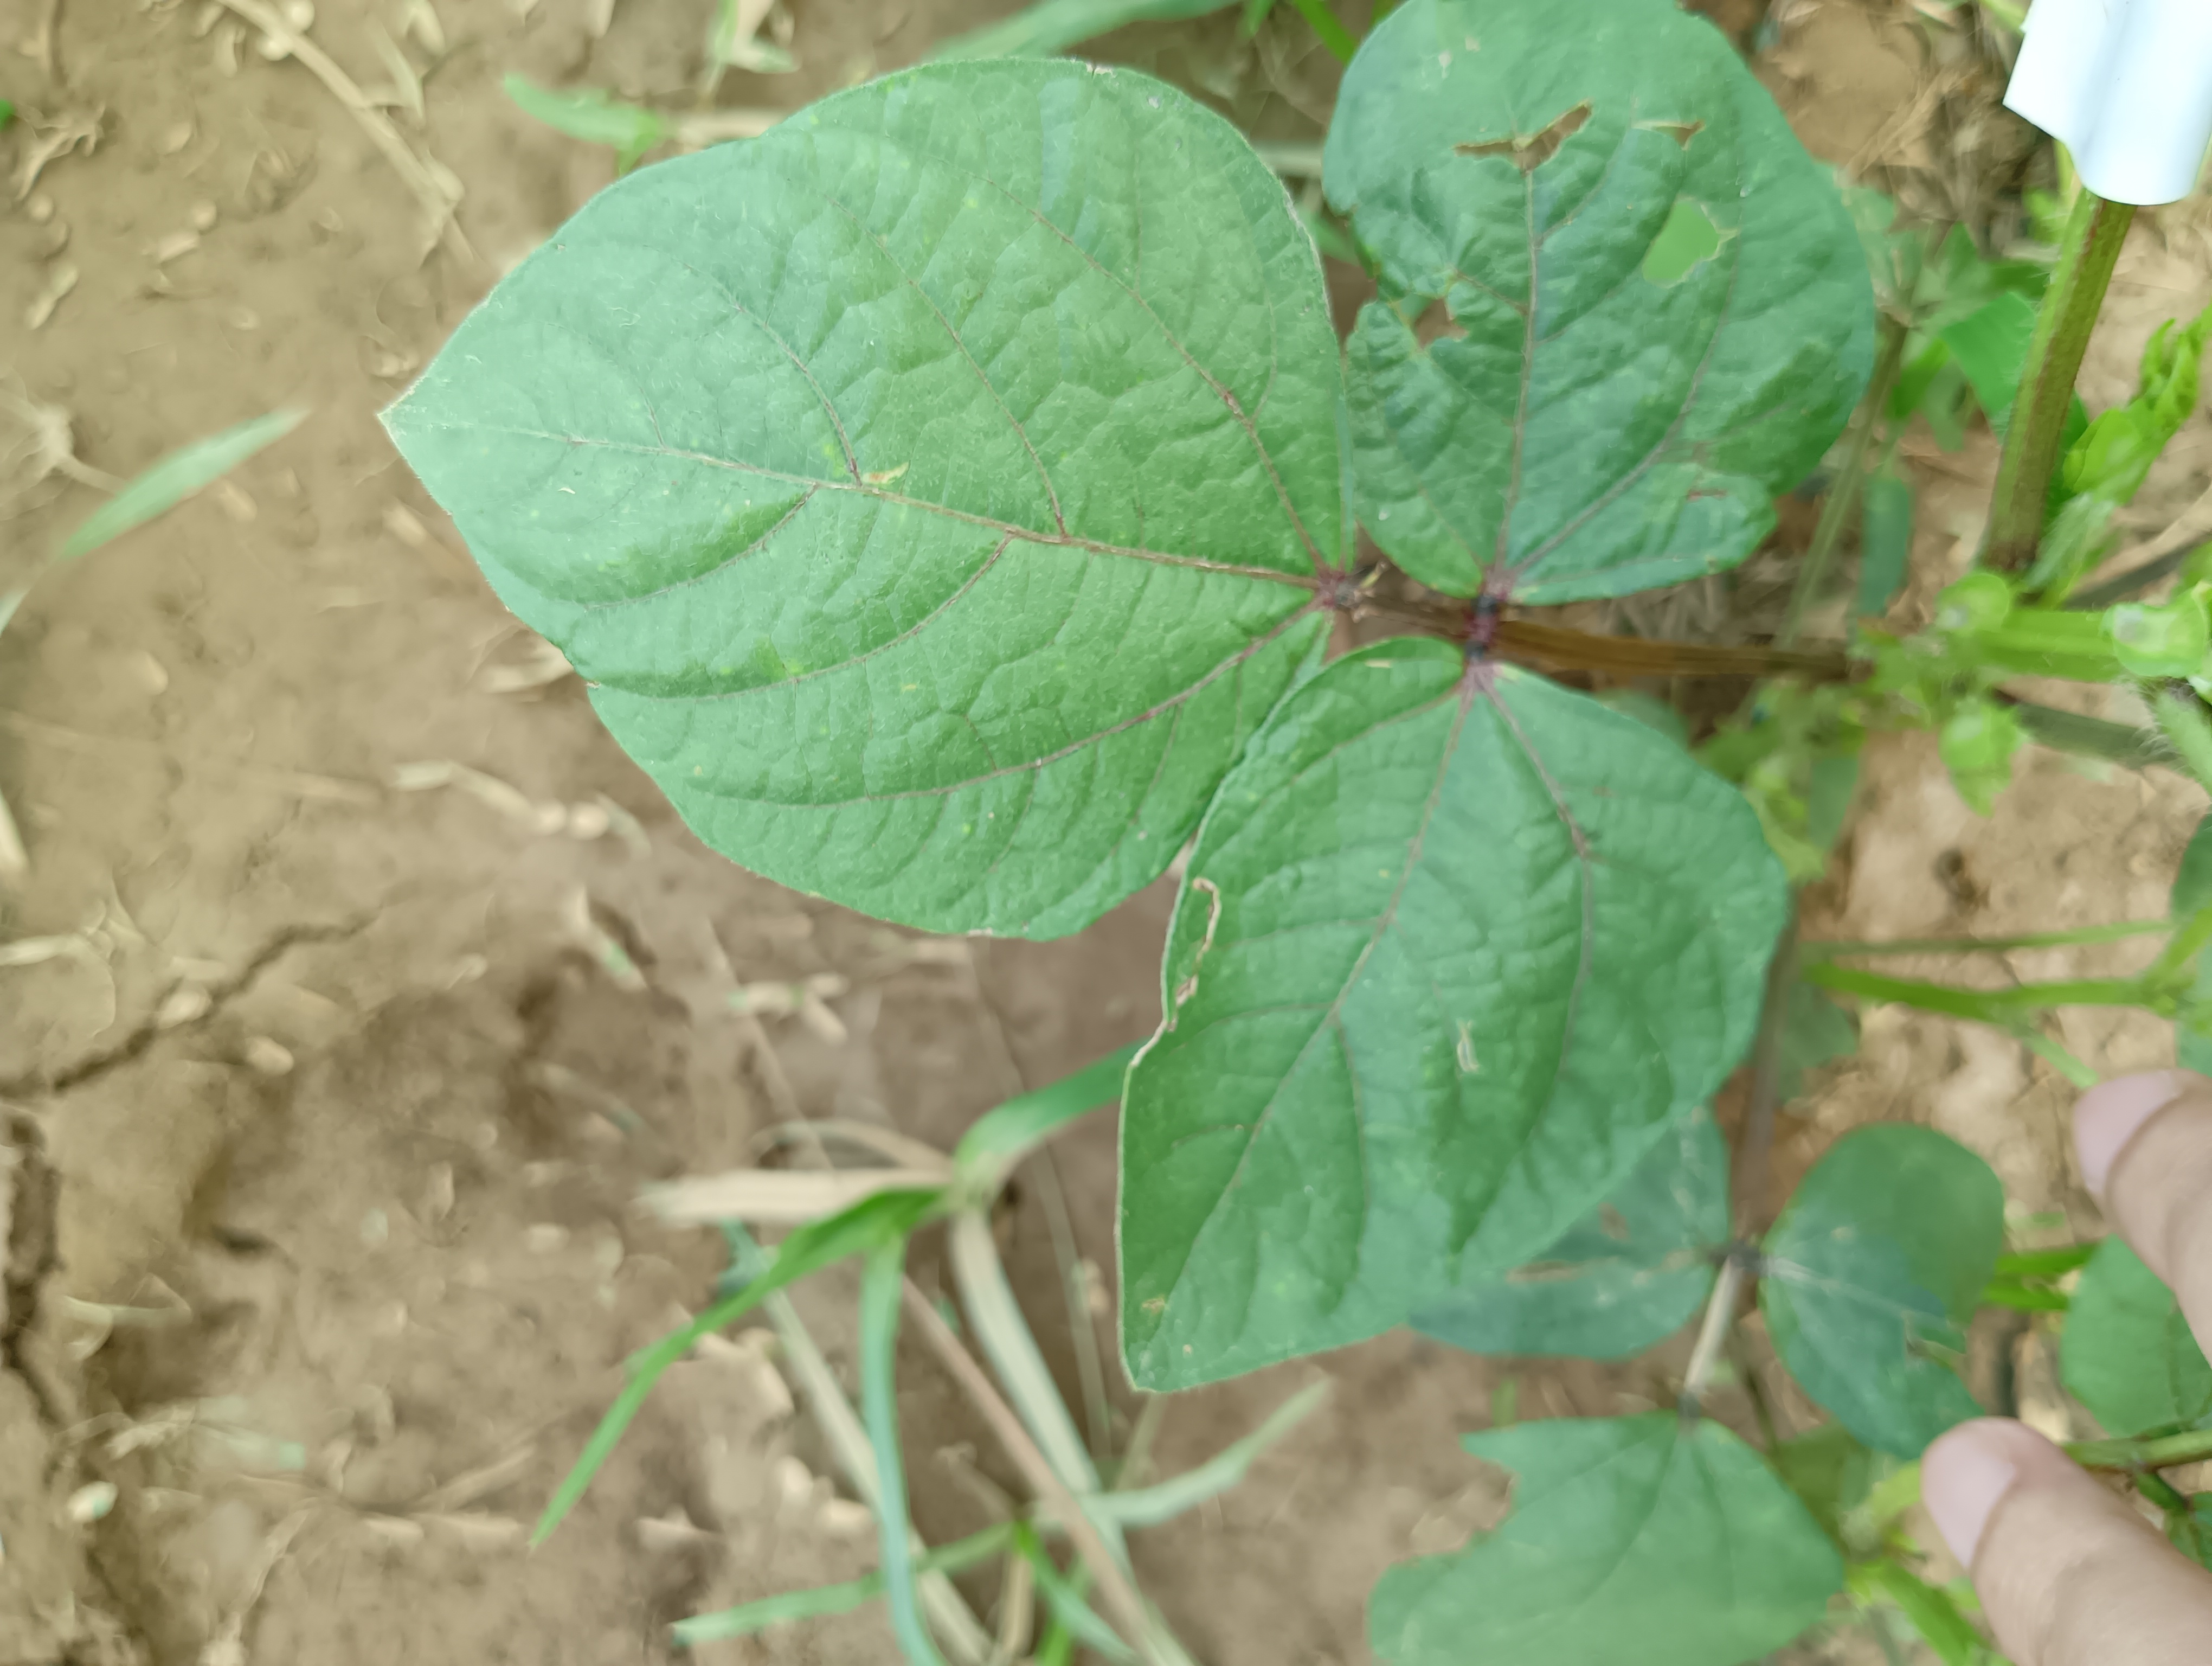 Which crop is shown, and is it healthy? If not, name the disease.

mungbean, healthy
